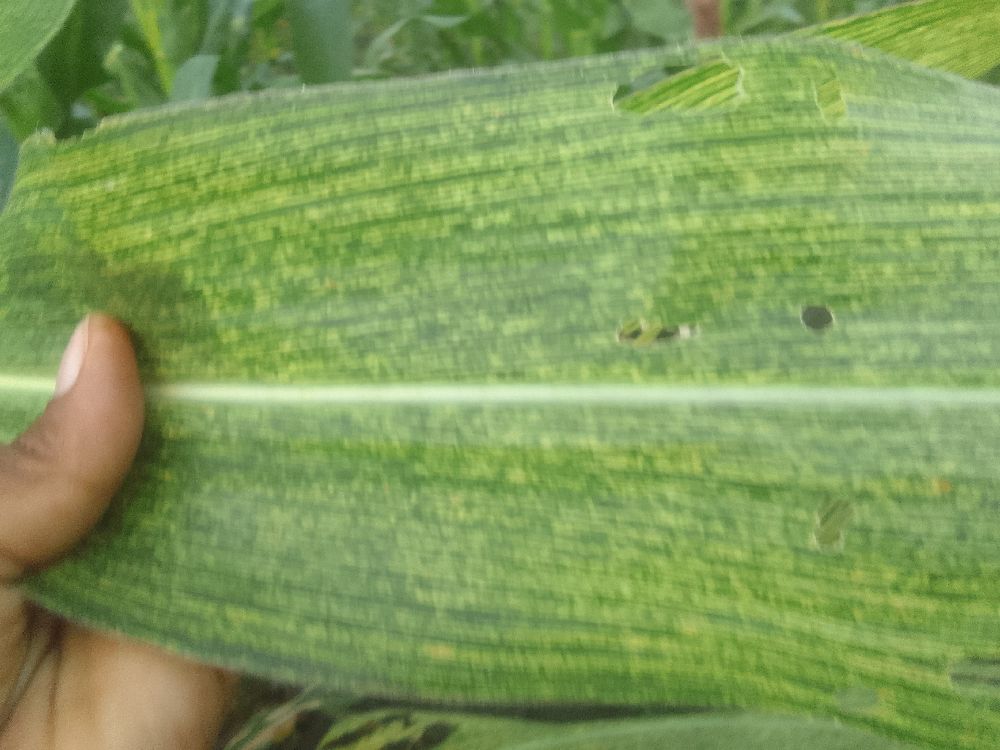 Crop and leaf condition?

maize, maize streak virus
